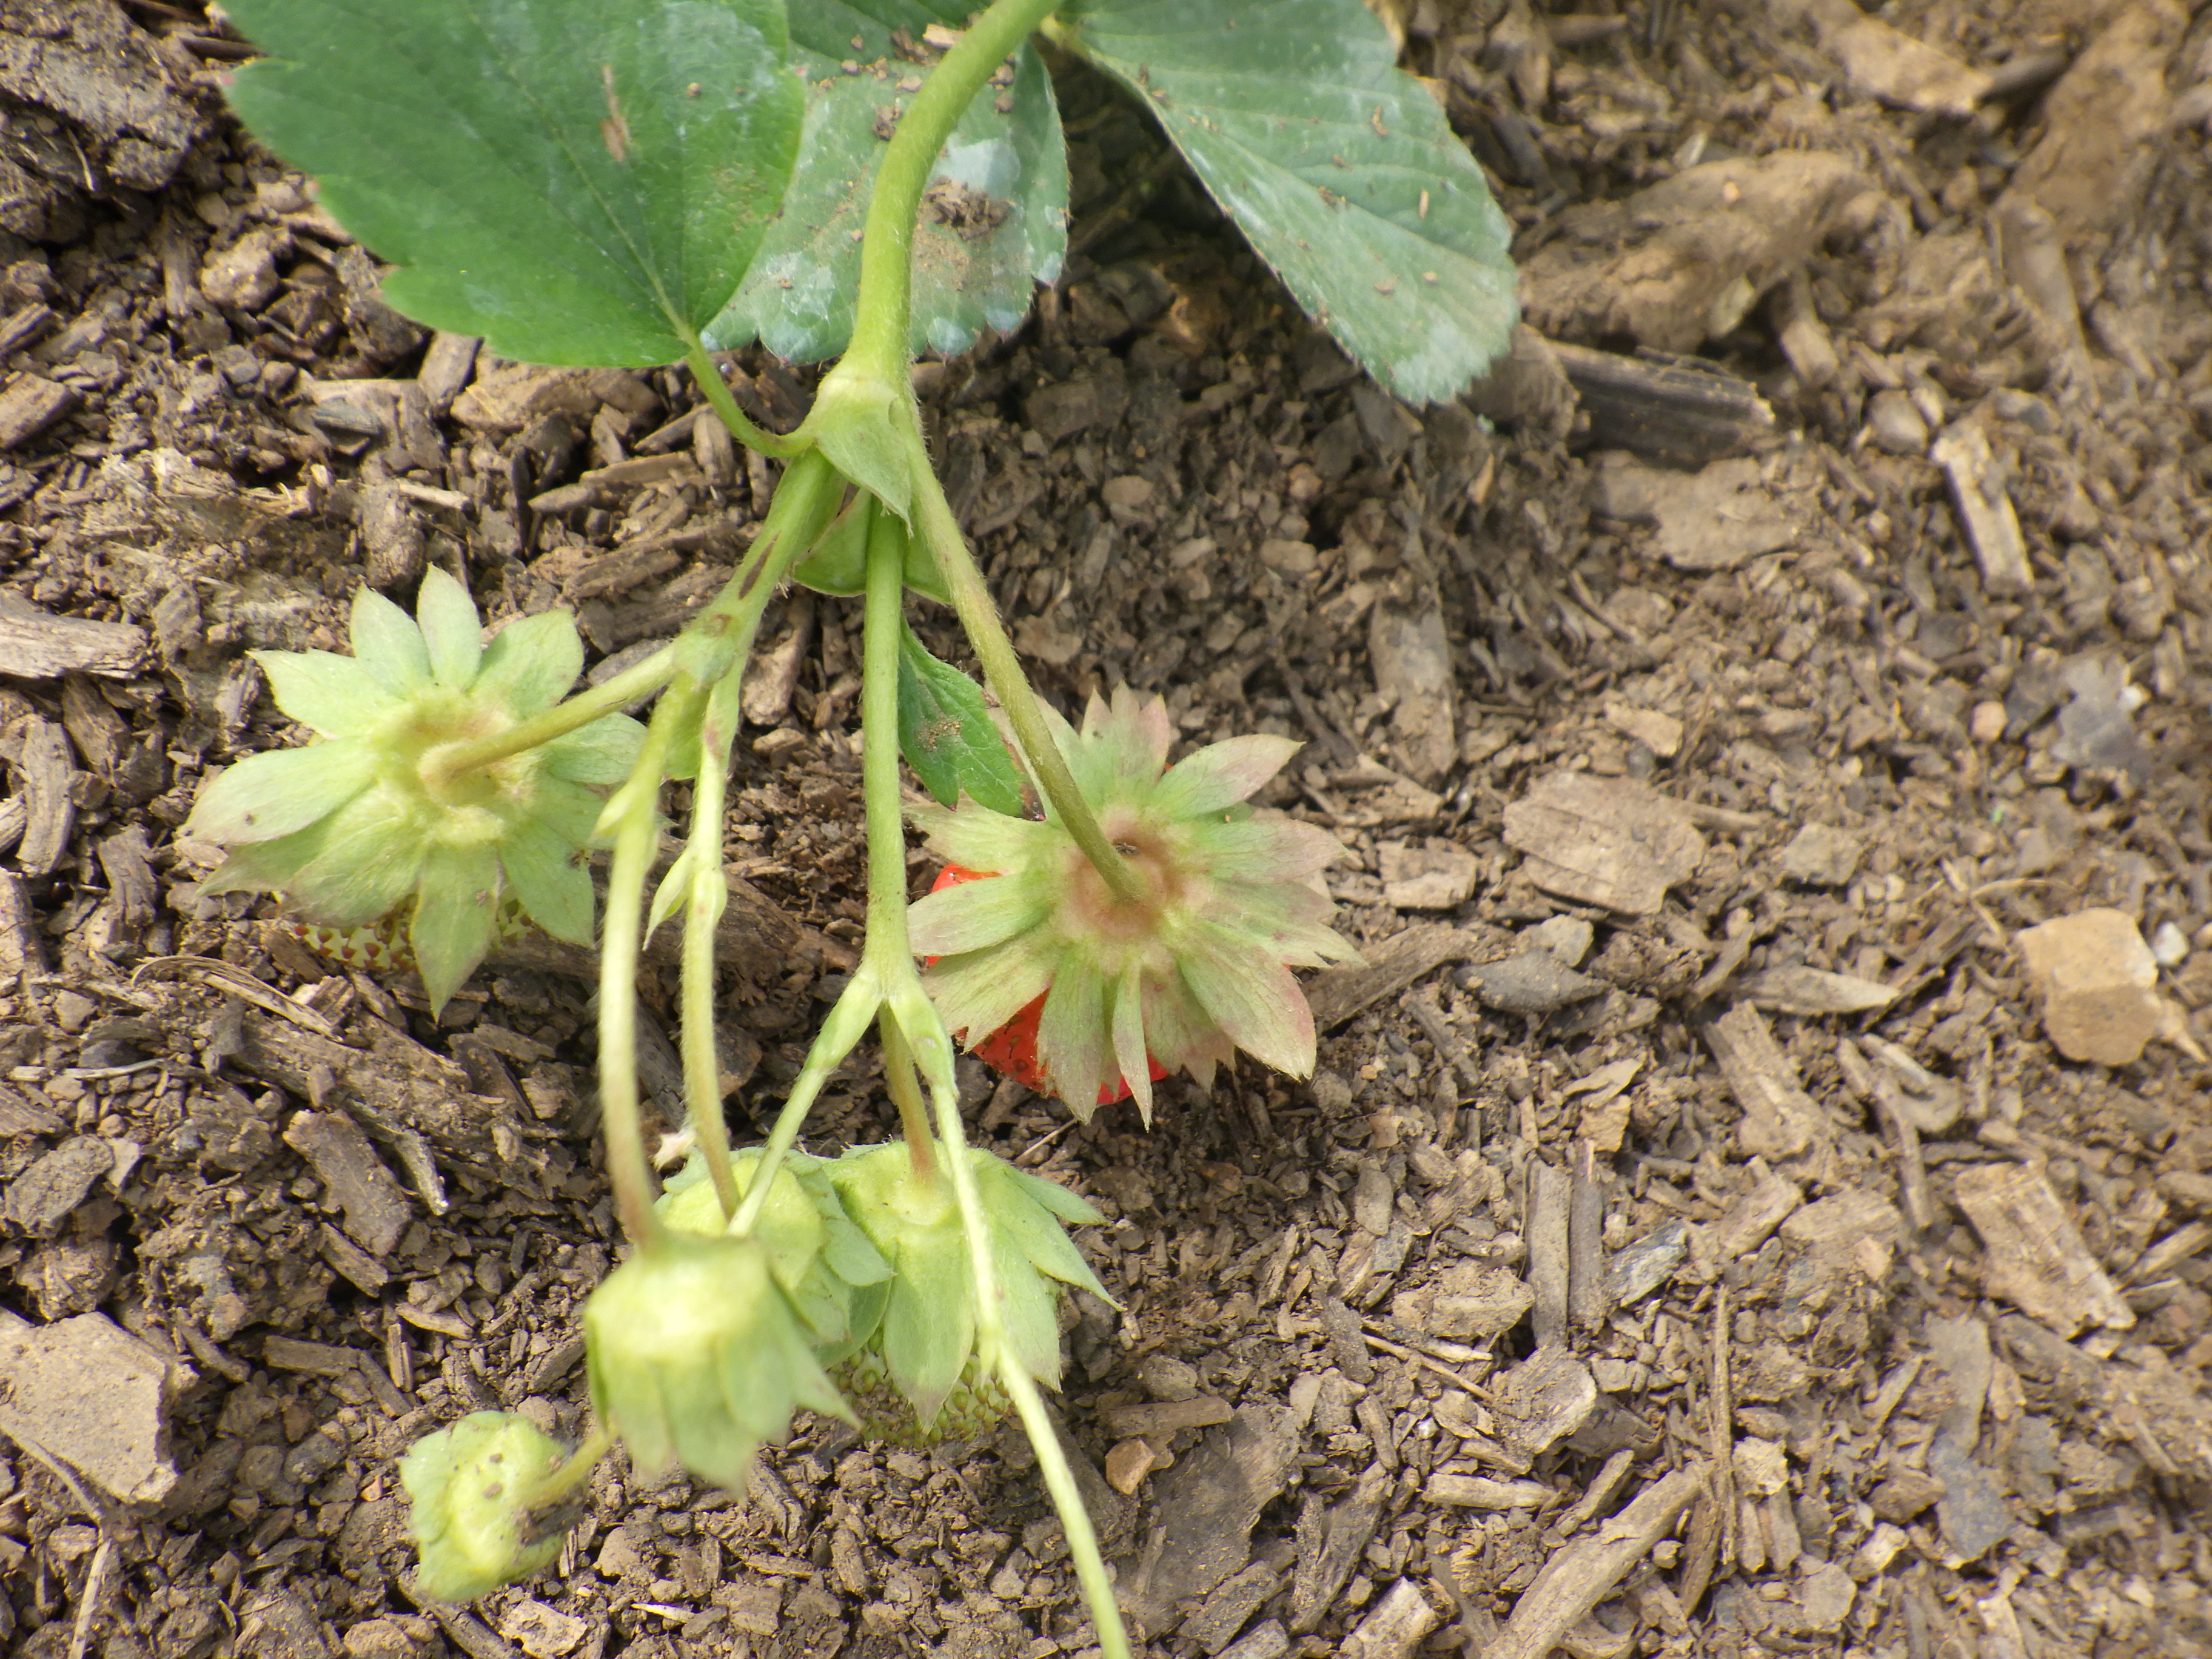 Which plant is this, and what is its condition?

strawberry, healthy
